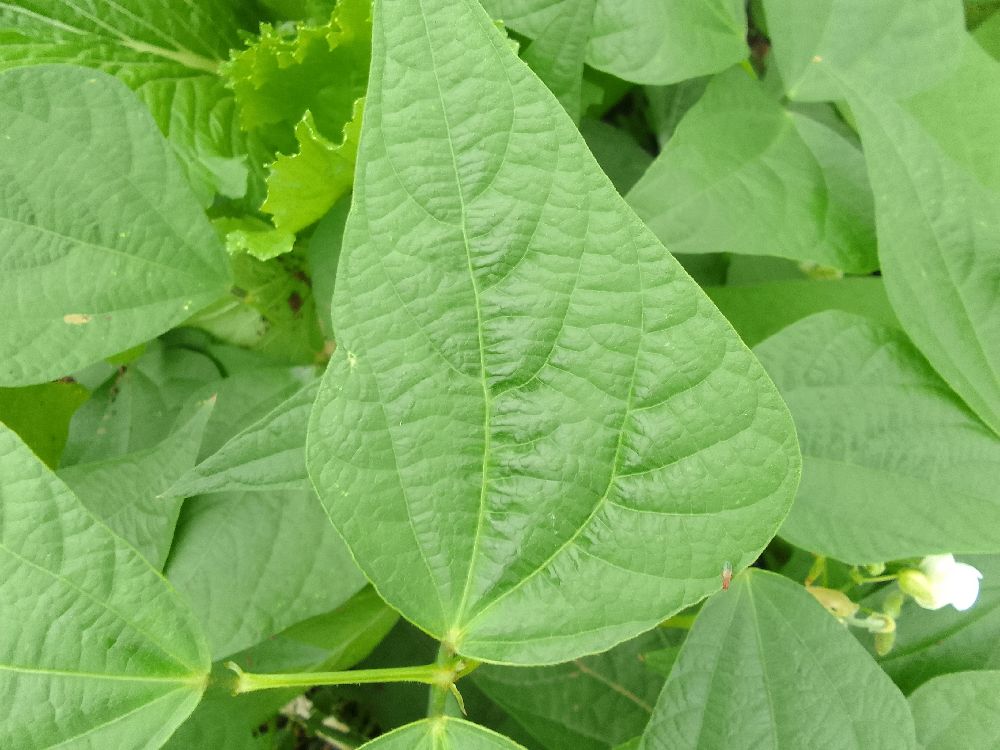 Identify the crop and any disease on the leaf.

common bean, healthy
